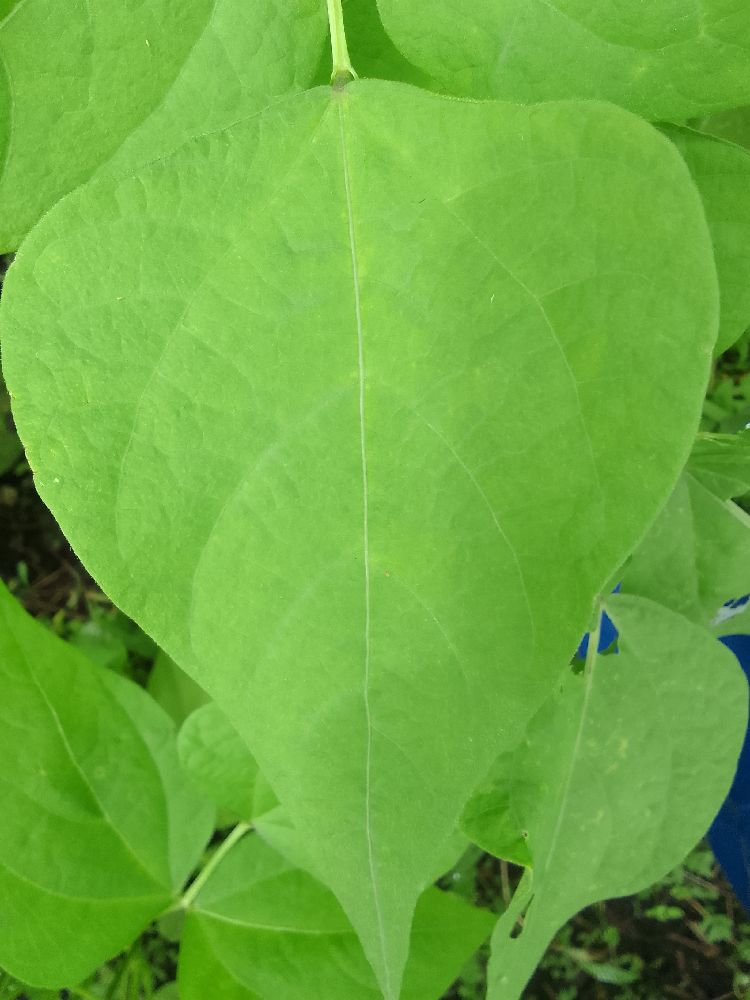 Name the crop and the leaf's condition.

common bean, healthy
